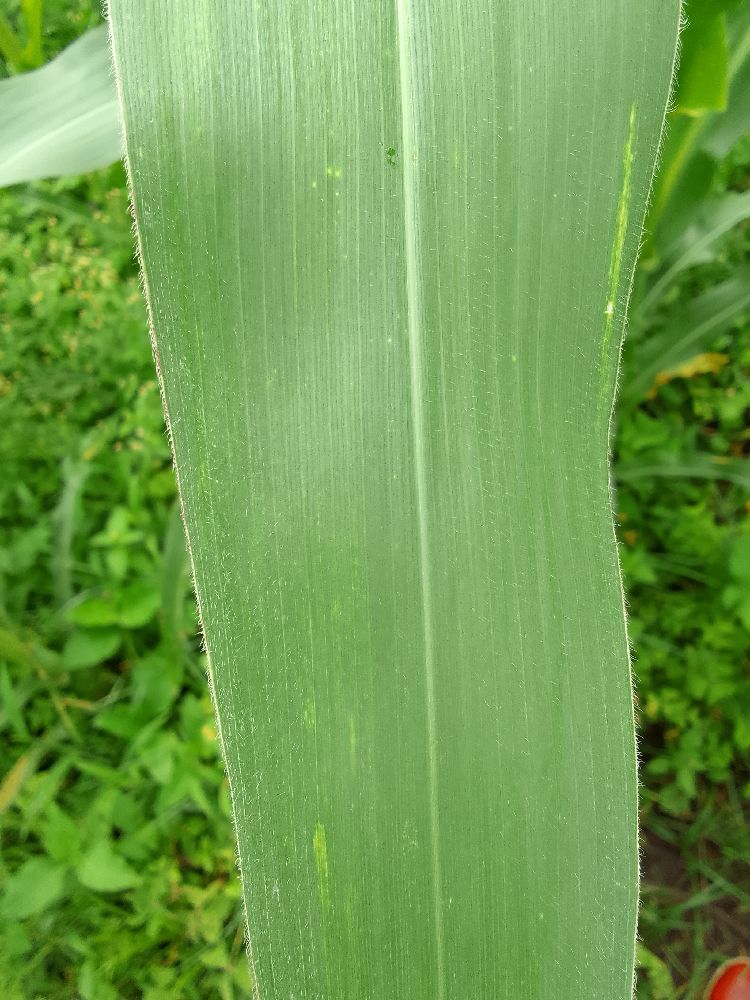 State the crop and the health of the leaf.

maize, healthy
